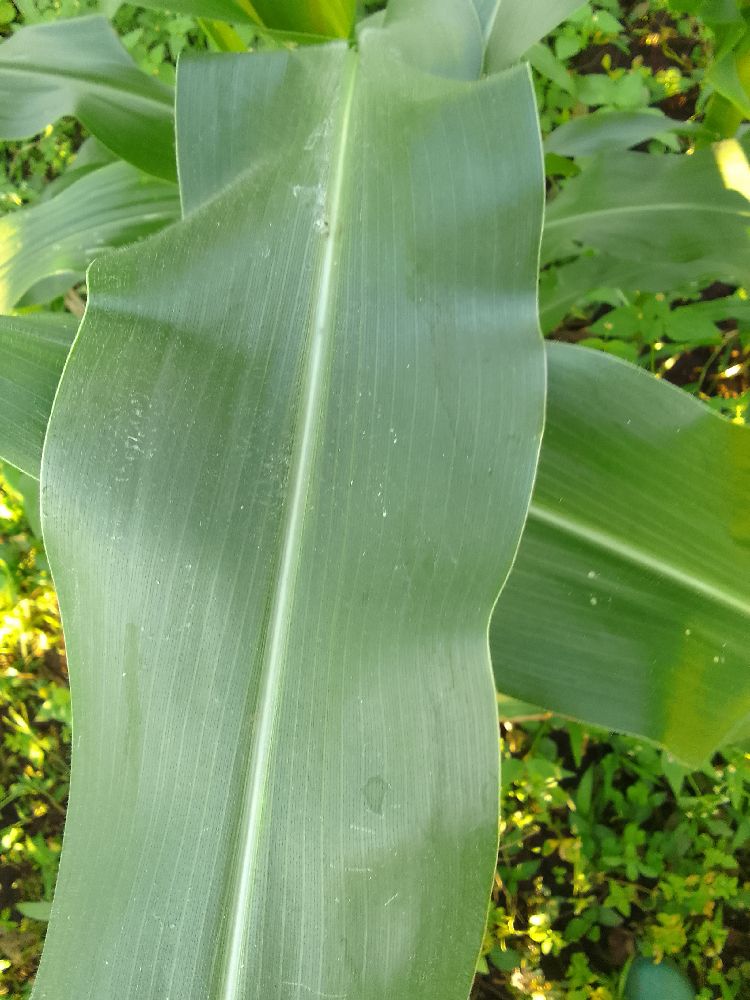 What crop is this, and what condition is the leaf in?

maize, healthy
